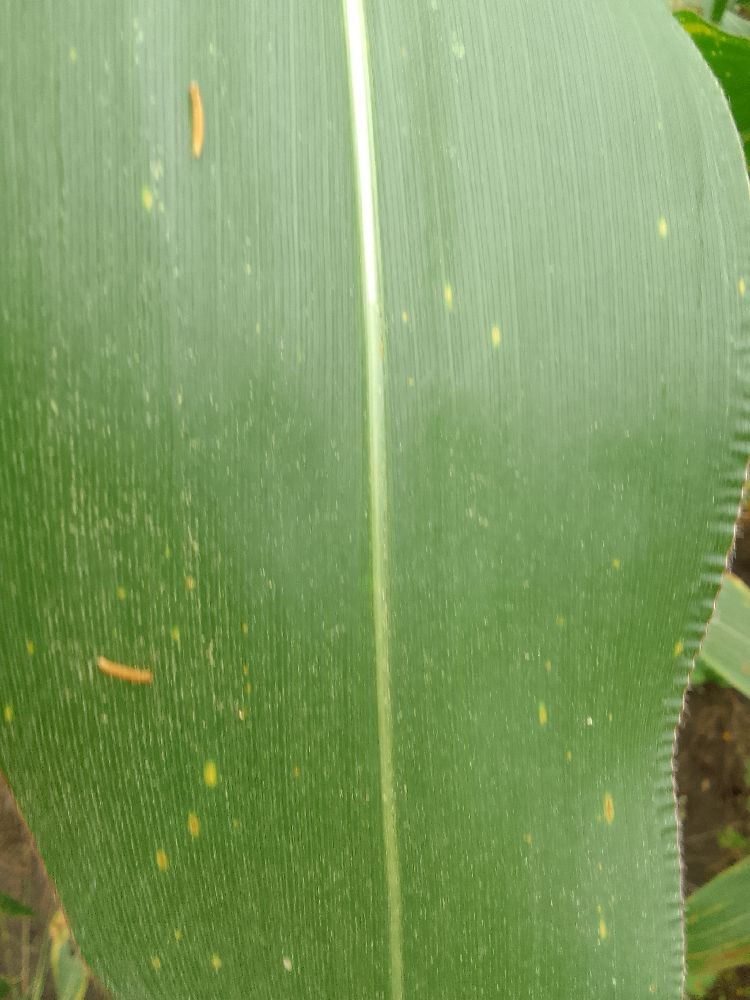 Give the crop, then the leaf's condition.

maize, healthy
